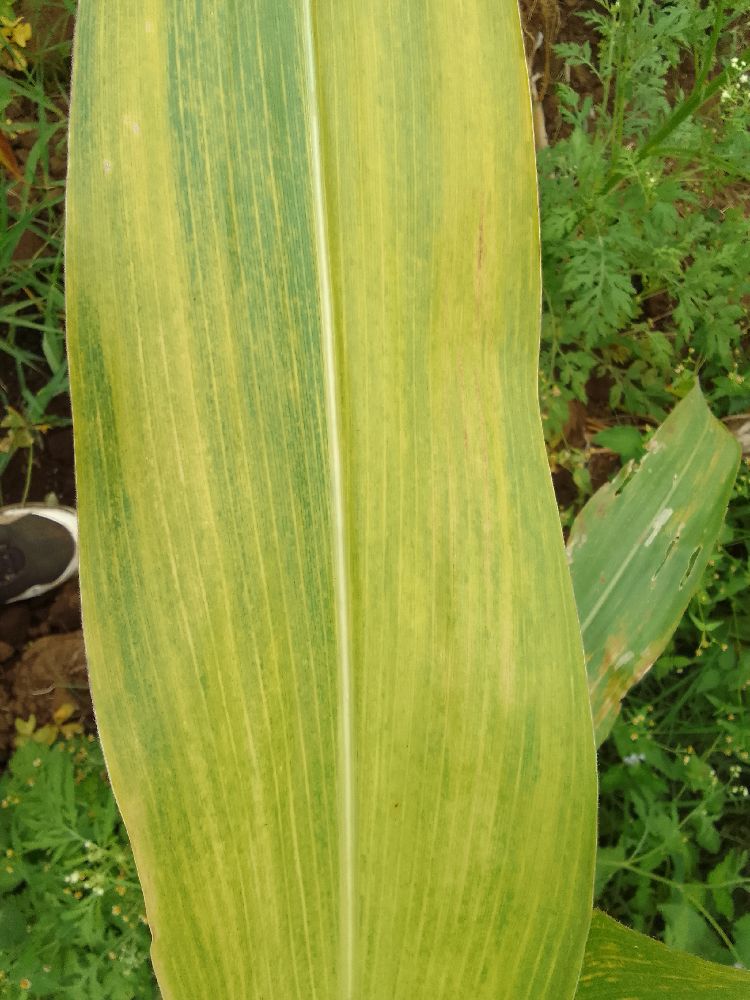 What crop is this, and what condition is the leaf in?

maize, maize lethal necrosis
